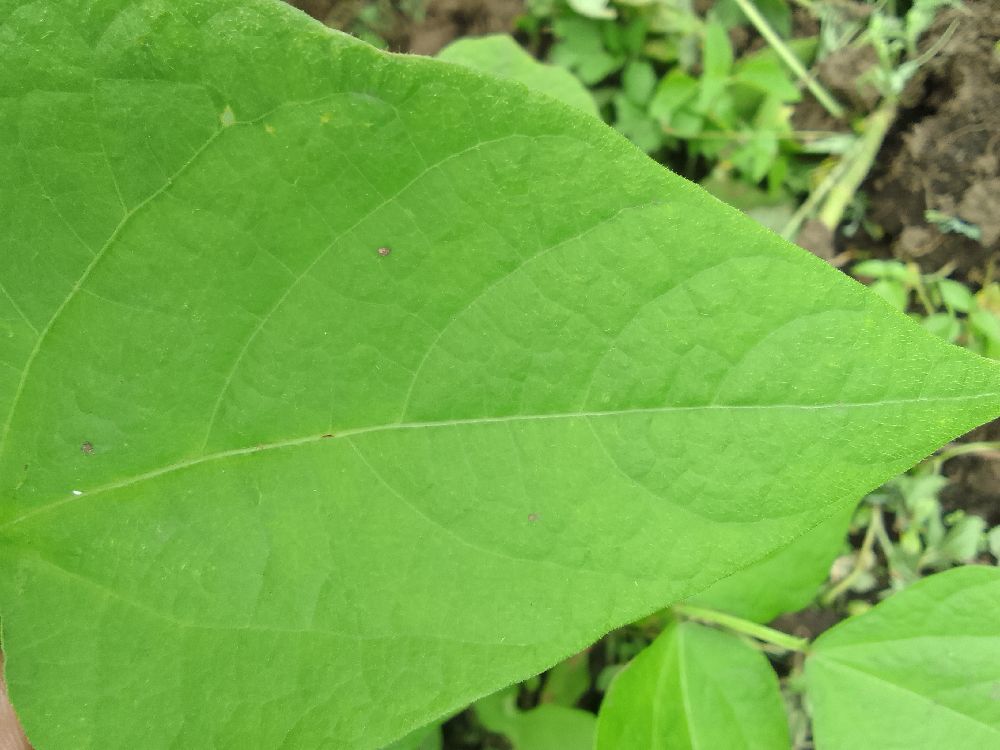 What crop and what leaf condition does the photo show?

common bean, healthy
